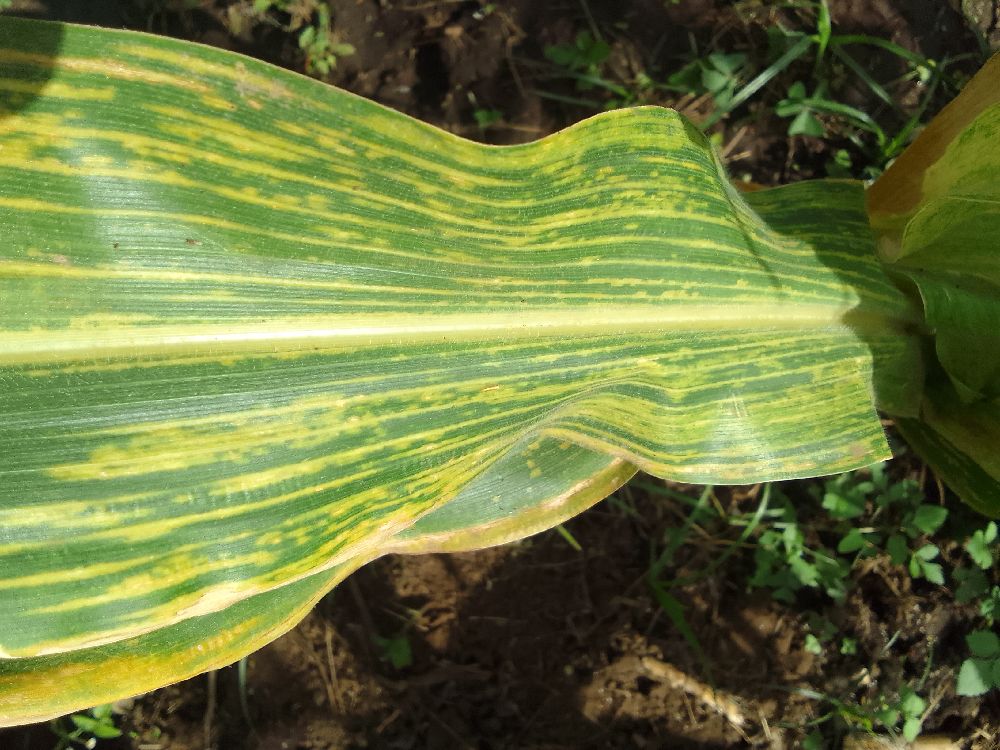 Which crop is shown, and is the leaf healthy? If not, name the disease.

maize, maize lethal necrosis
